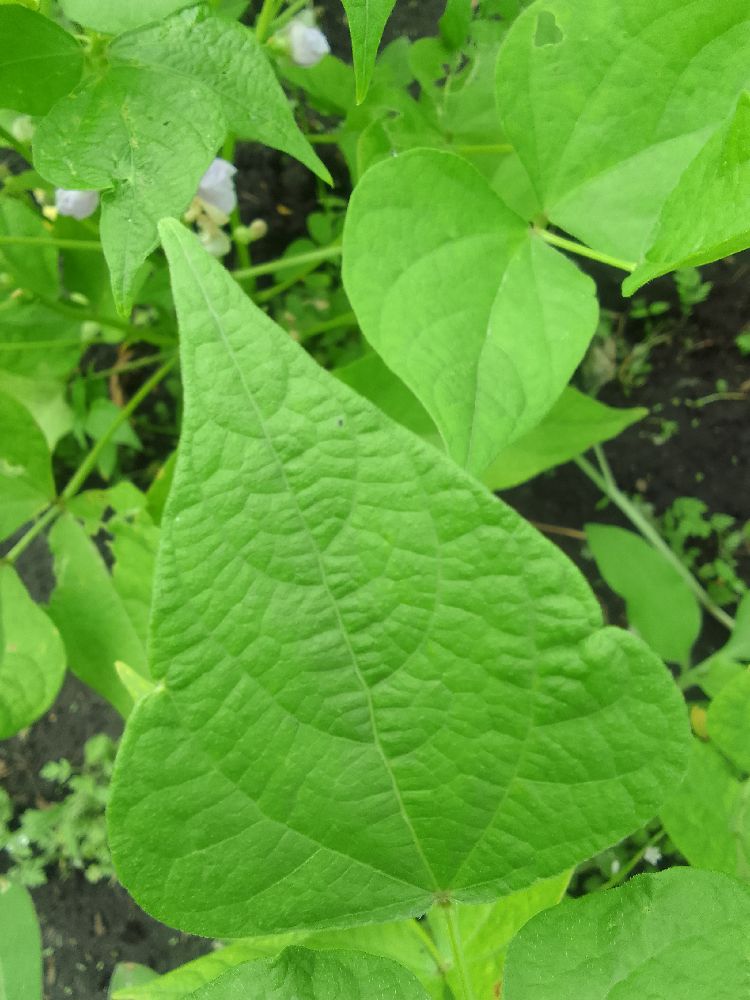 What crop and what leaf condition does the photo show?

common bean, healthy
